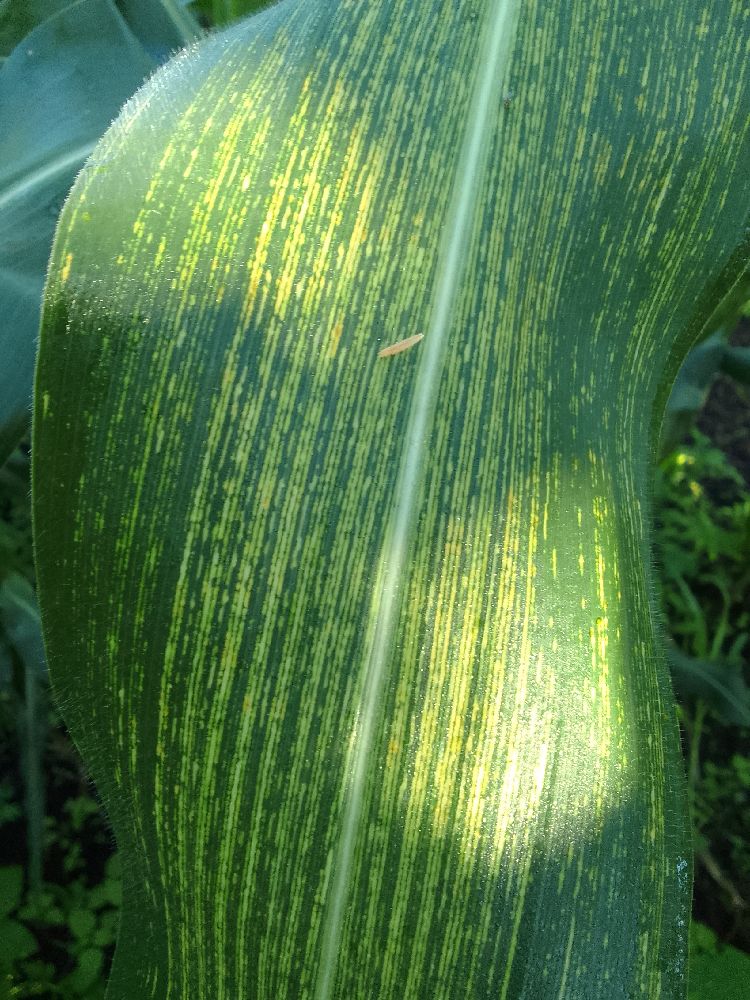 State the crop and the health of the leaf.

maize, maize streak virus
